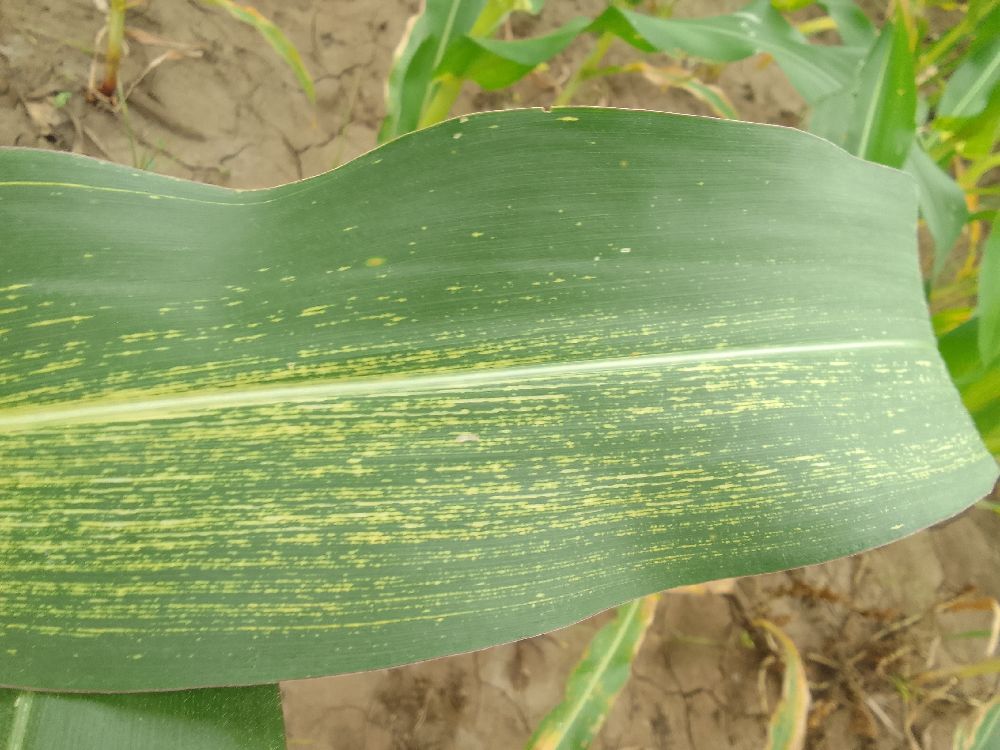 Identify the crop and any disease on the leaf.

maize, maize streak virus
